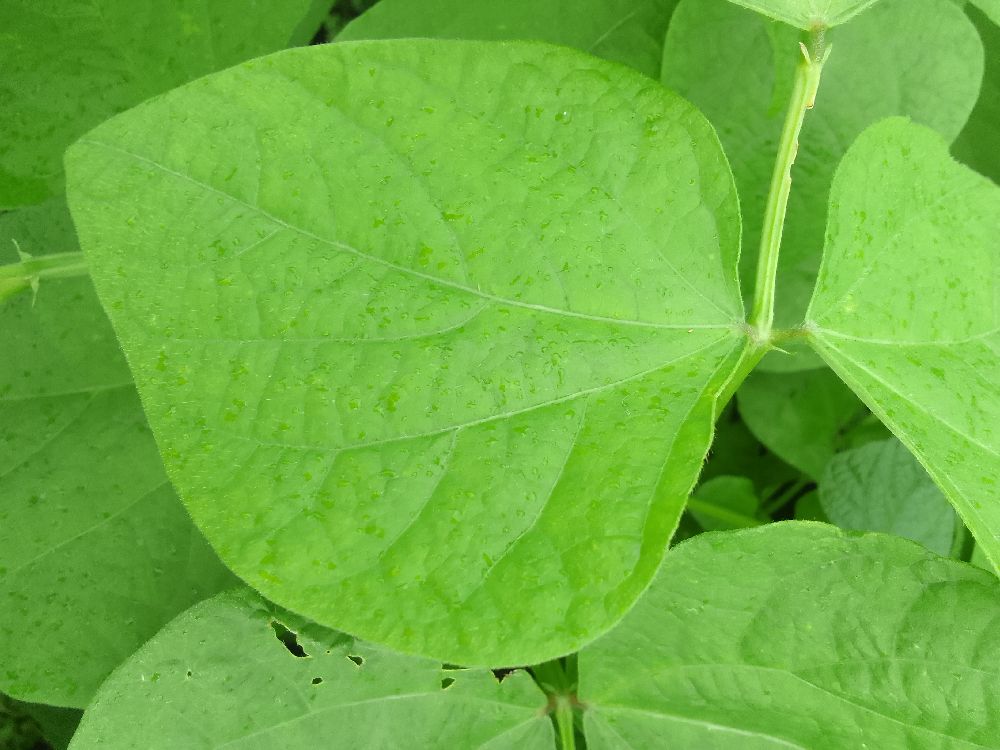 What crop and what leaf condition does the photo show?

common bean, healthy
